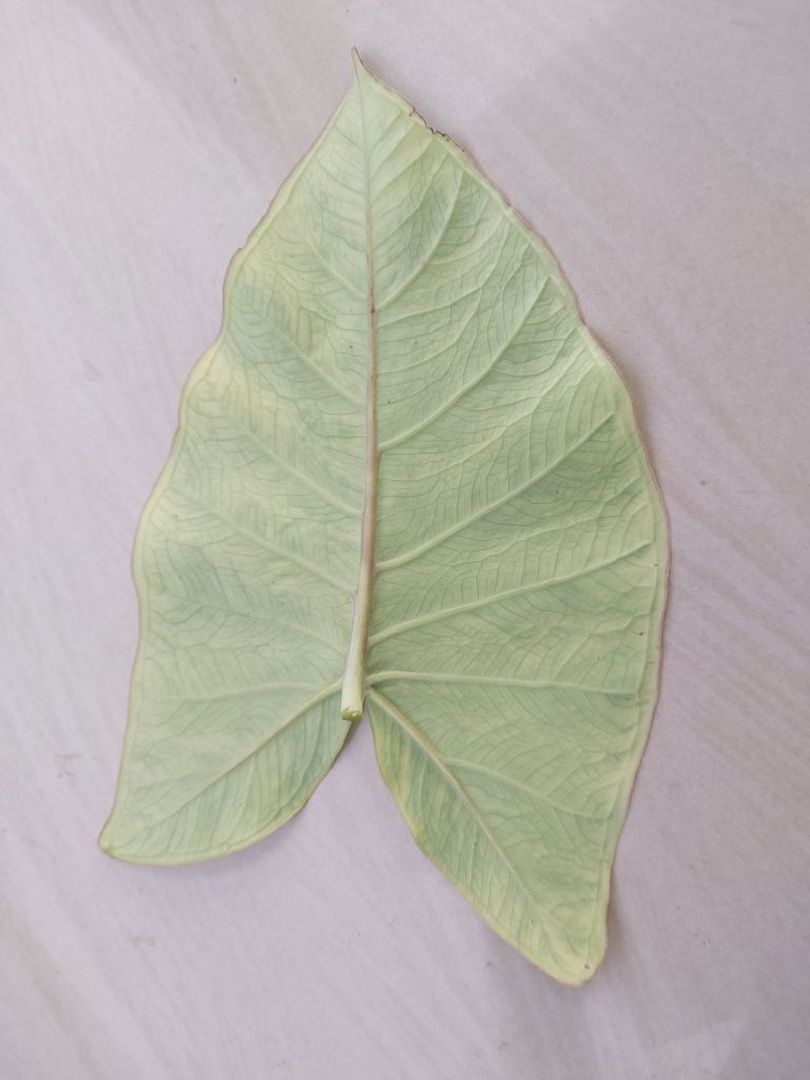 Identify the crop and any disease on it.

taro, mosaic
